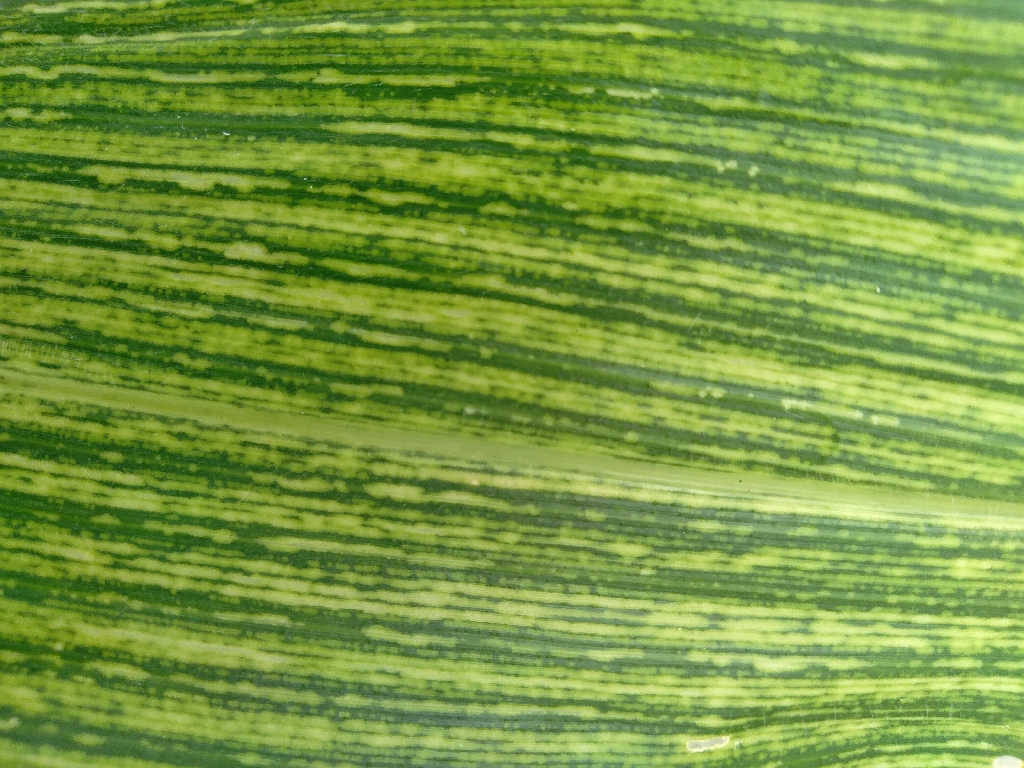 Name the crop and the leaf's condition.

maize, maize streak virus
